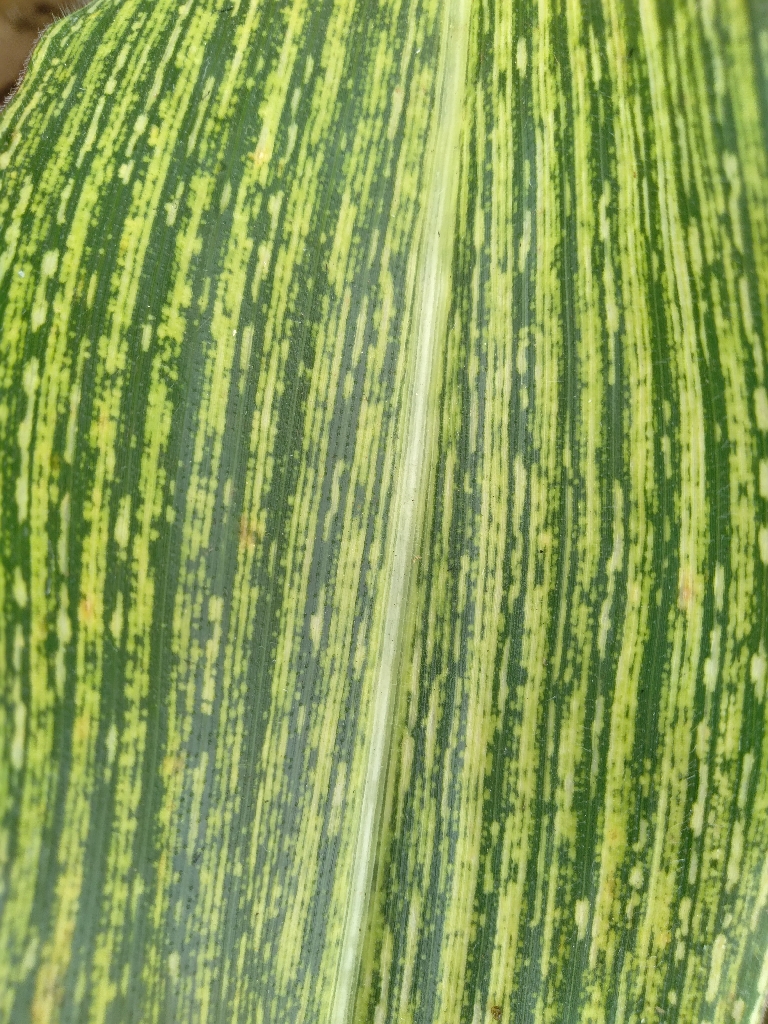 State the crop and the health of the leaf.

maize, maize streak virus
